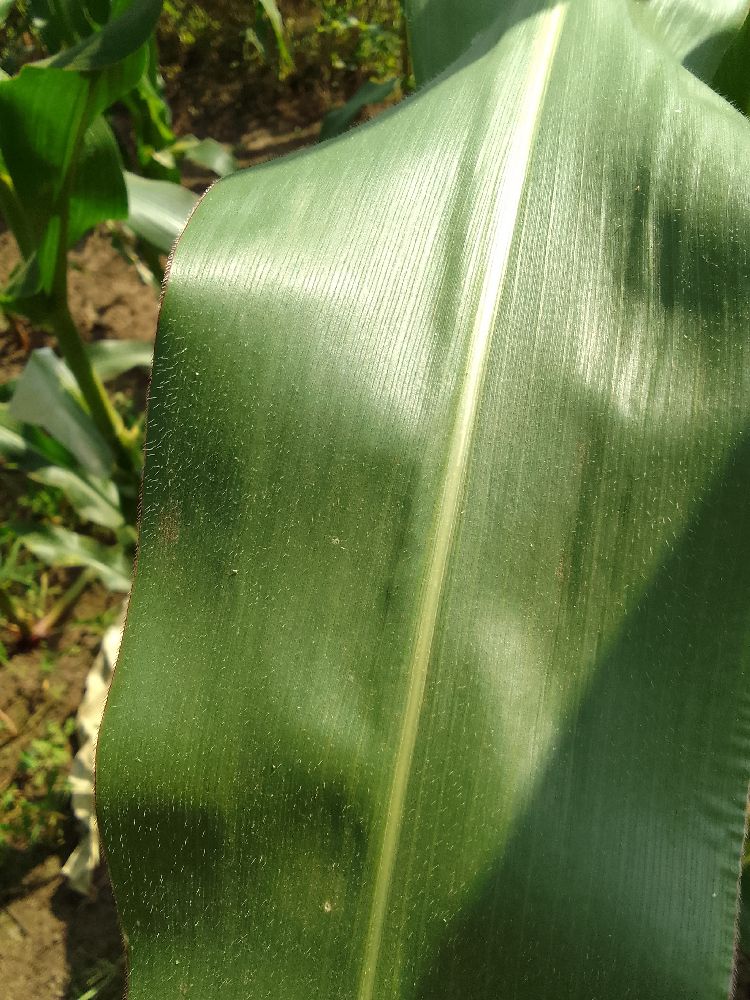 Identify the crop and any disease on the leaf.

maize, healthy
